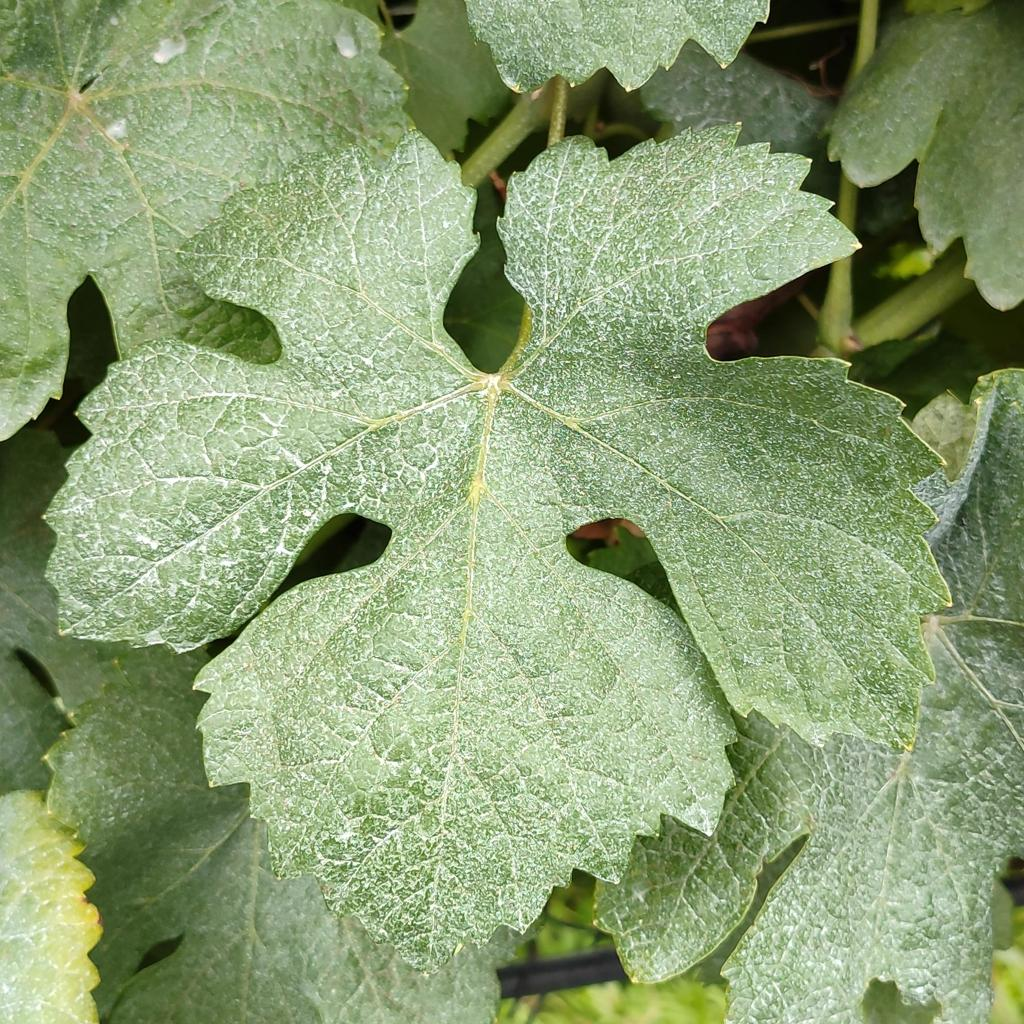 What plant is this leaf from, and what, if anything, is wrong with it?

grapevine, healthy
